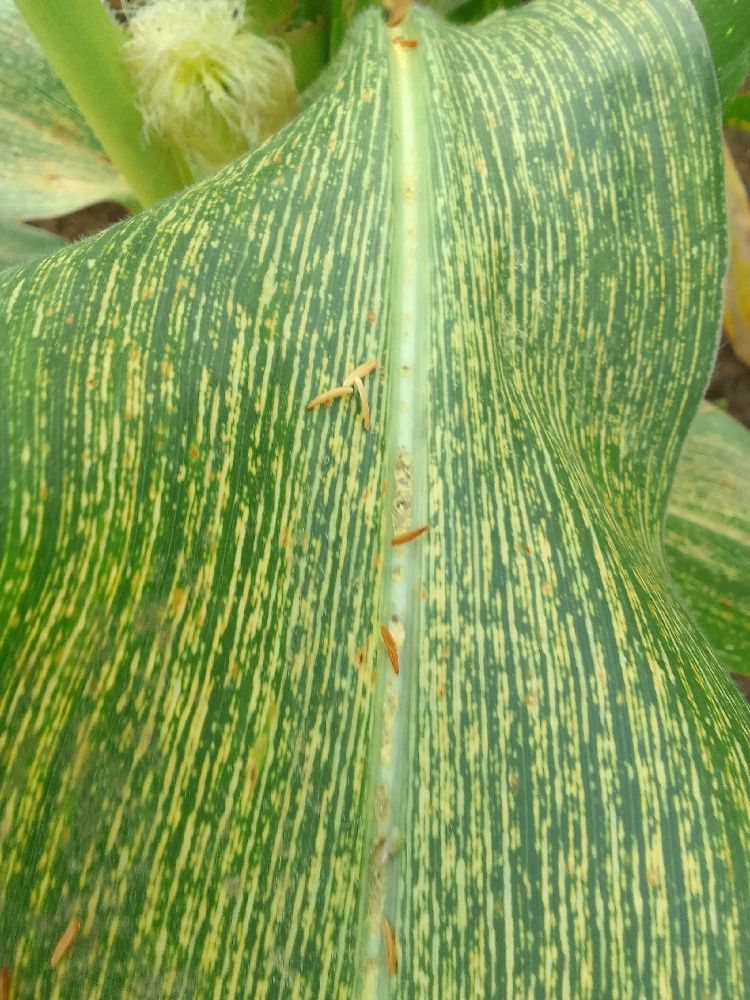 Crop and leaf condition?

maize, maize streak virus
